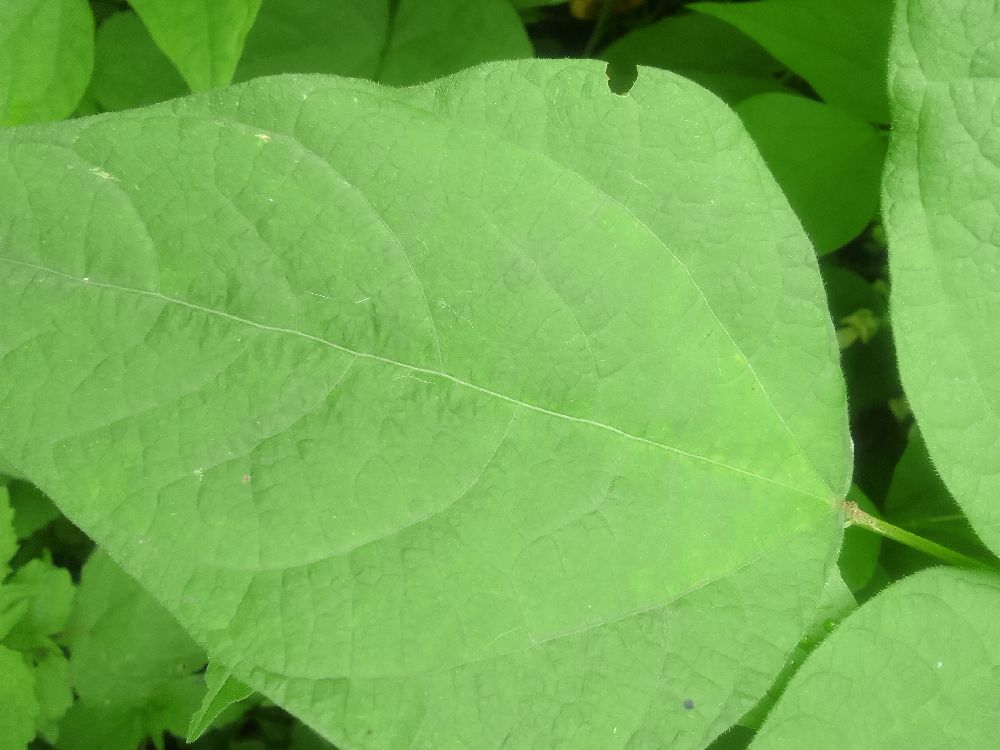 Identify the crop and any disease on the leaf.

common bean, healthy
